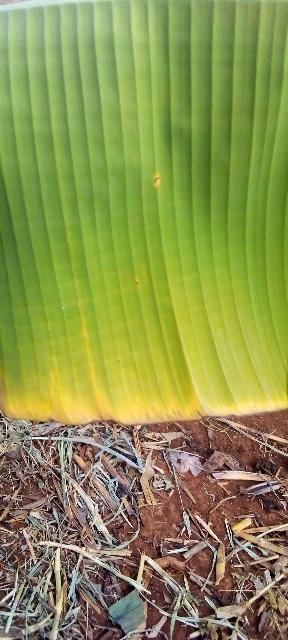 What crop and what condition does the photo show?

banana, fusarium wilt race 1
